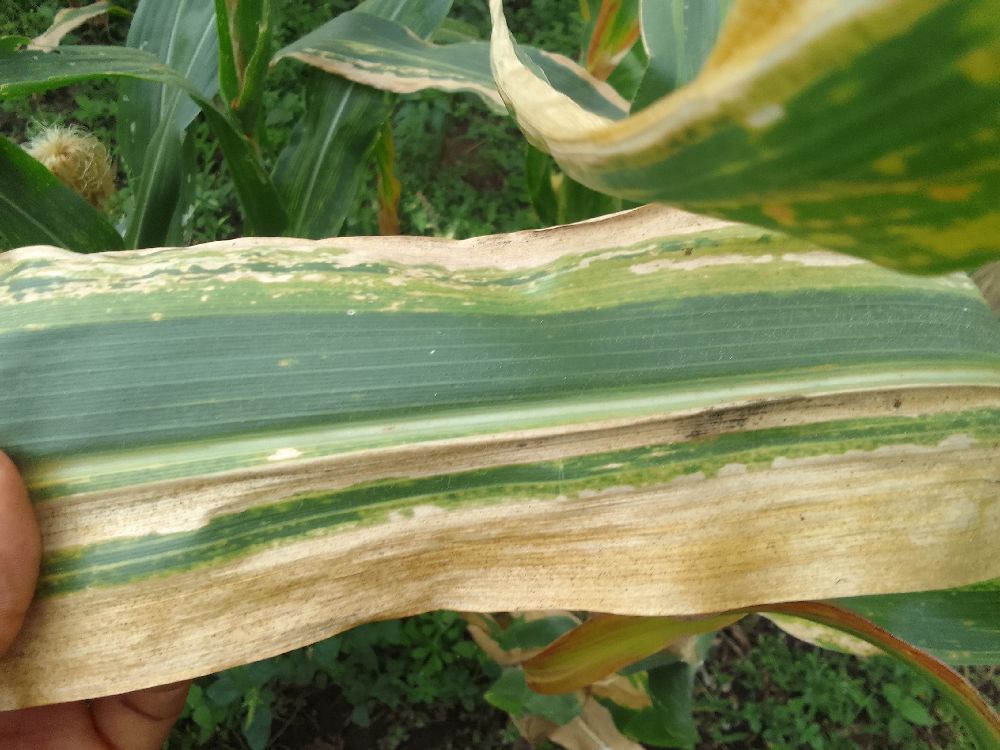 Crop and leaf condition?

maize, maize lethal necrosis
